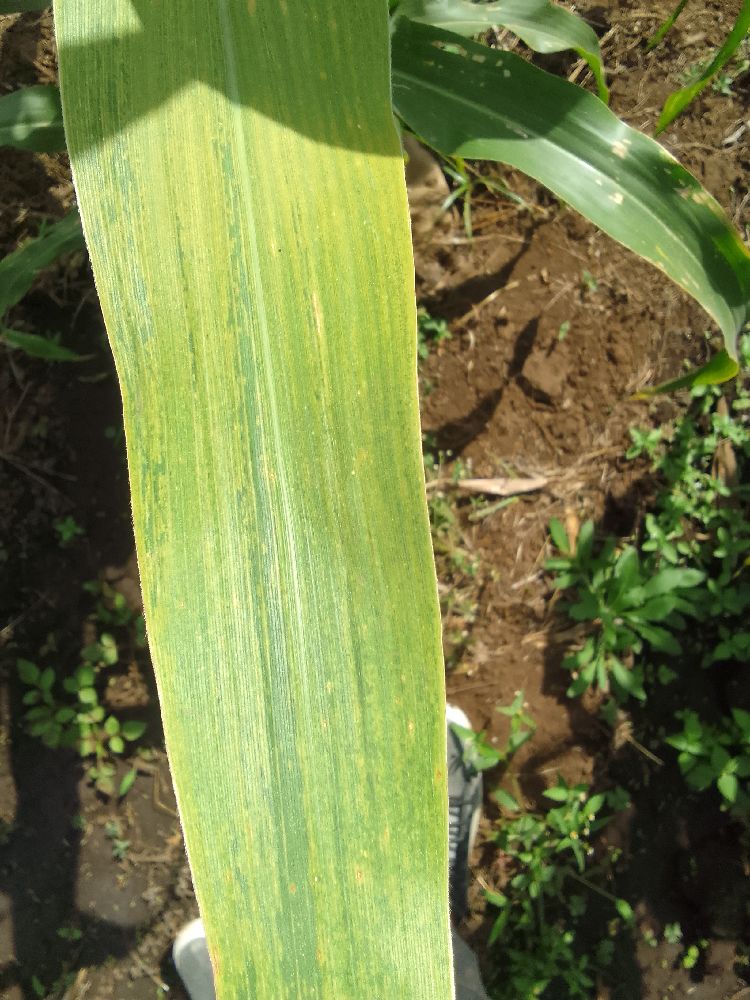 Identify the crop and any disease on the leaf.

maize, maize lethal necrosis
